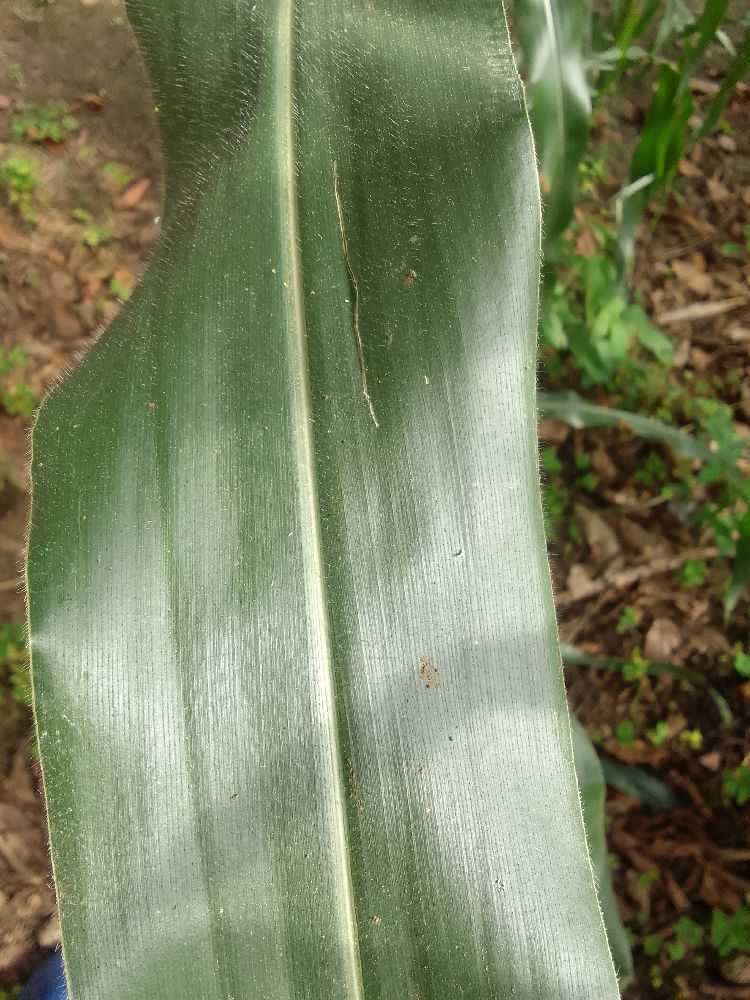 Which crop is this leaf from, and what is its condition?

maize, healthy
